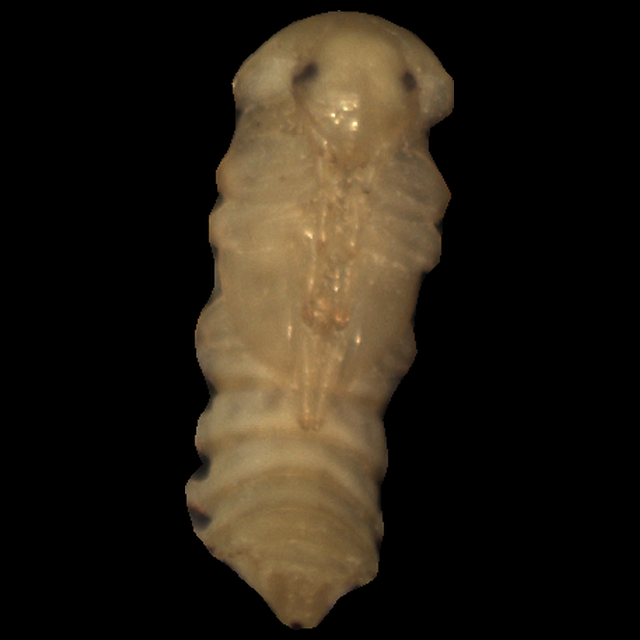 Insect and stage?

mealworm pupa
